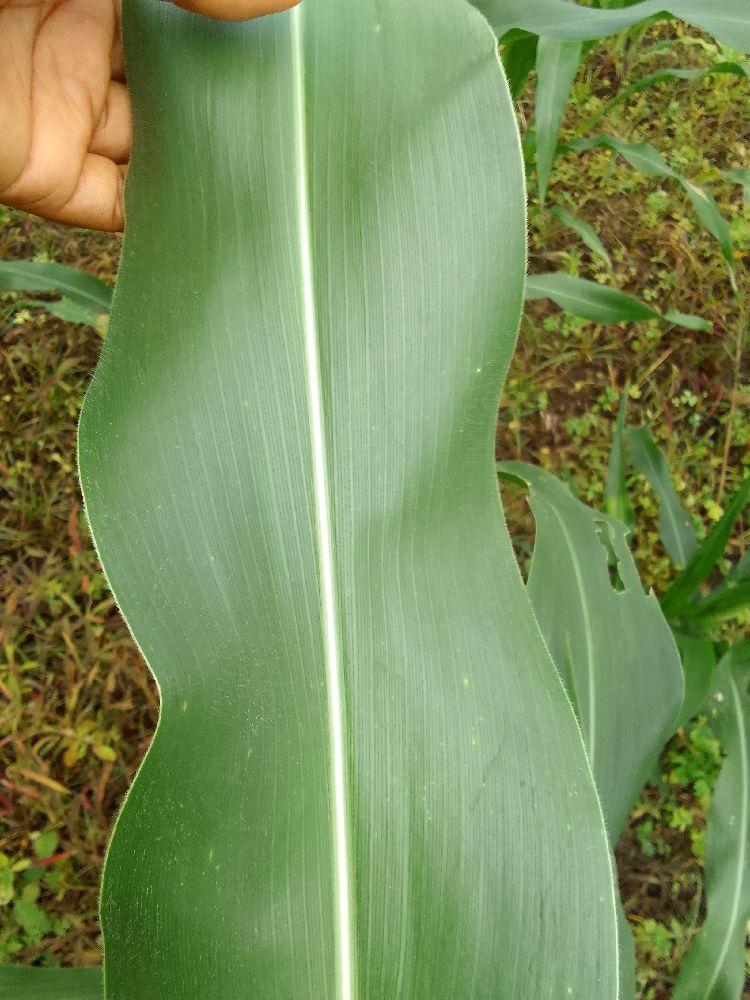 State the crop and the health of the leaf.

maize, healthy
